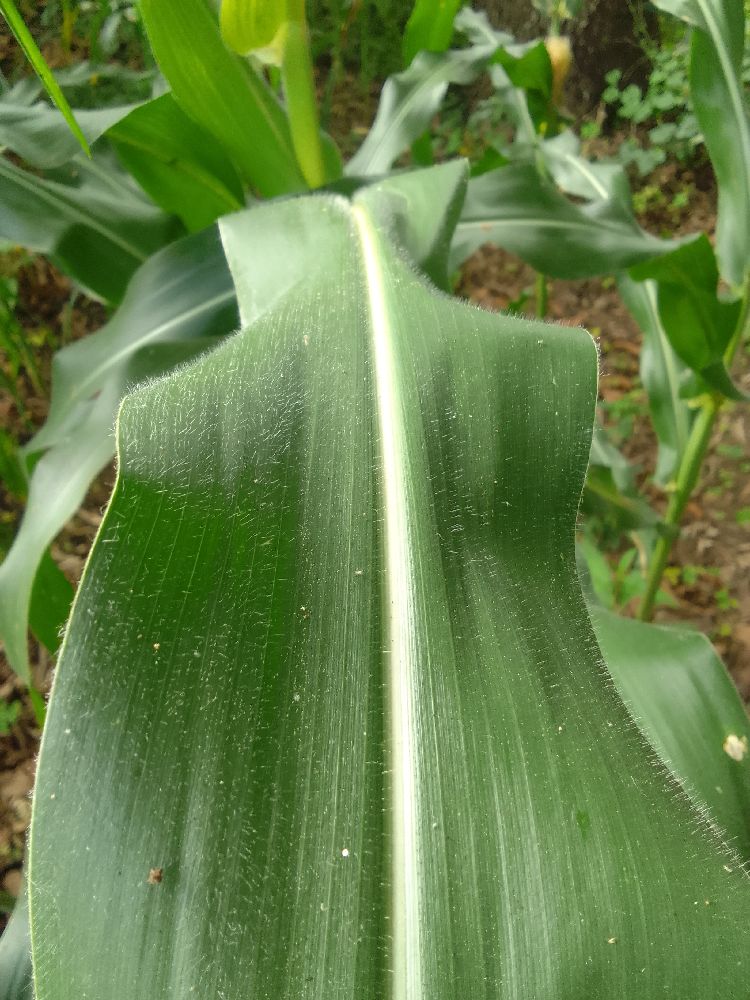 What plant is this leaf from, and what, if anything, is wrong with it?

maize, healthy
